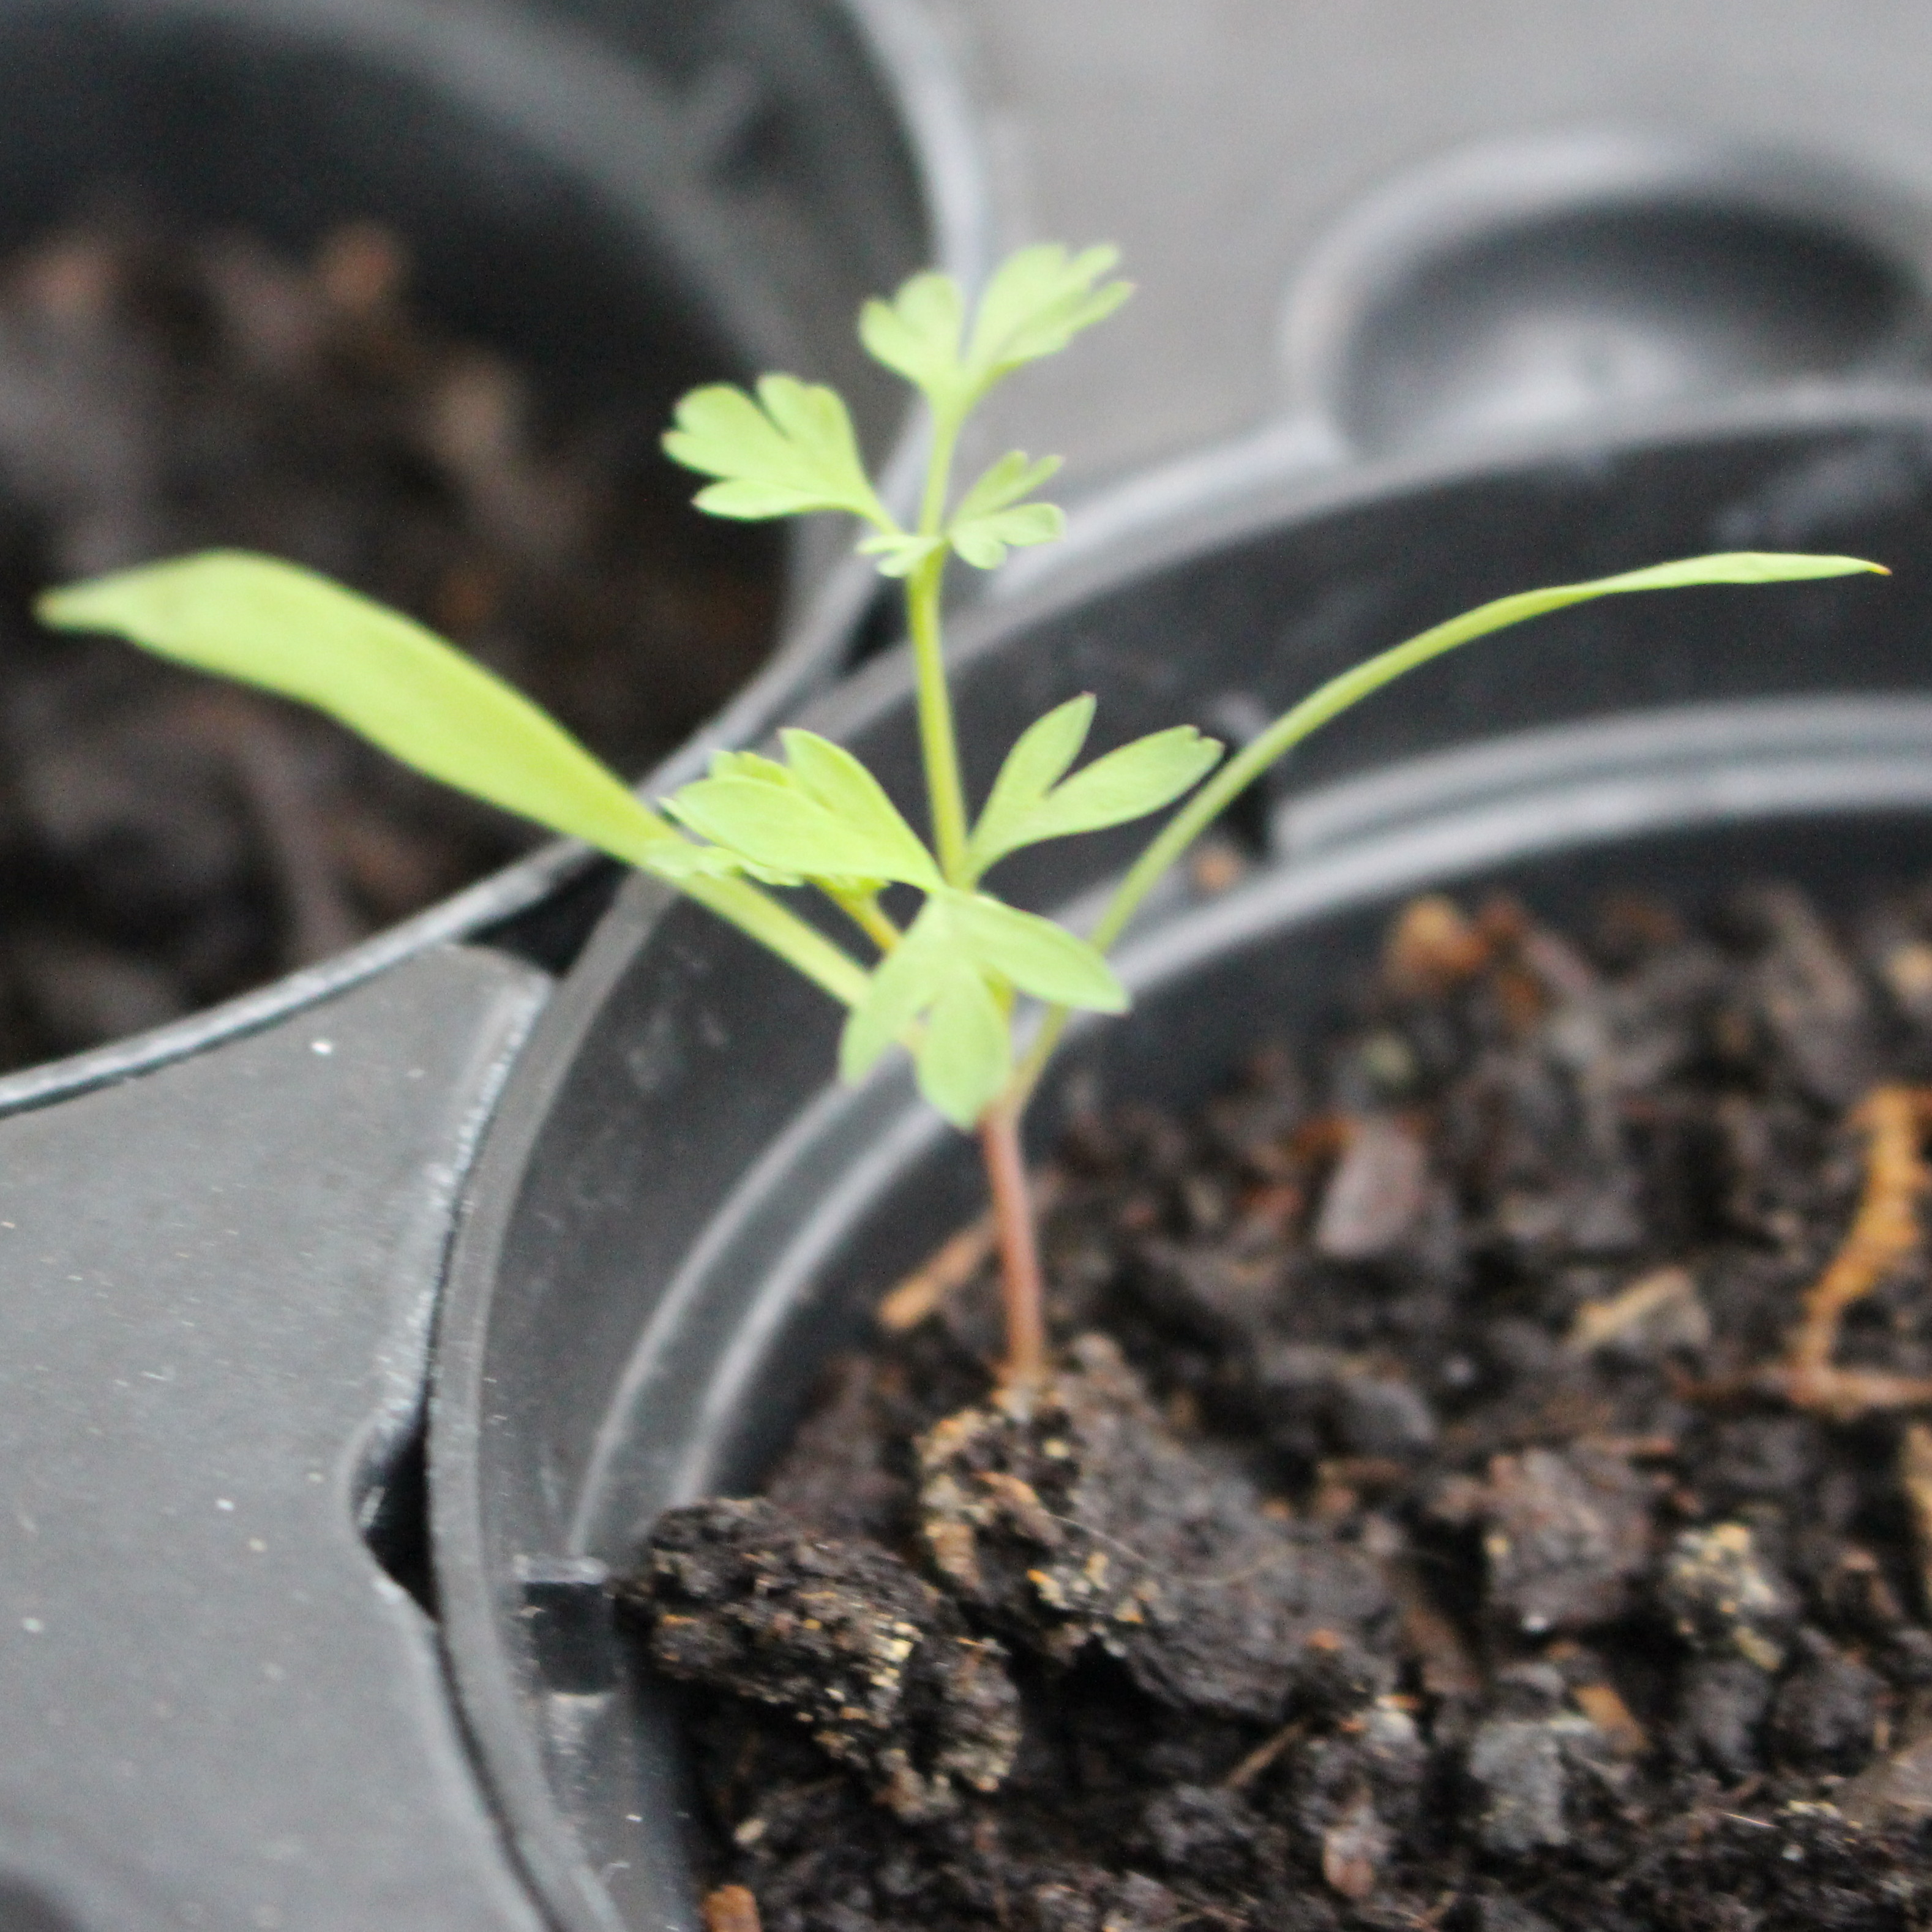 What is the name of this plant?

Fumaria officinalis
